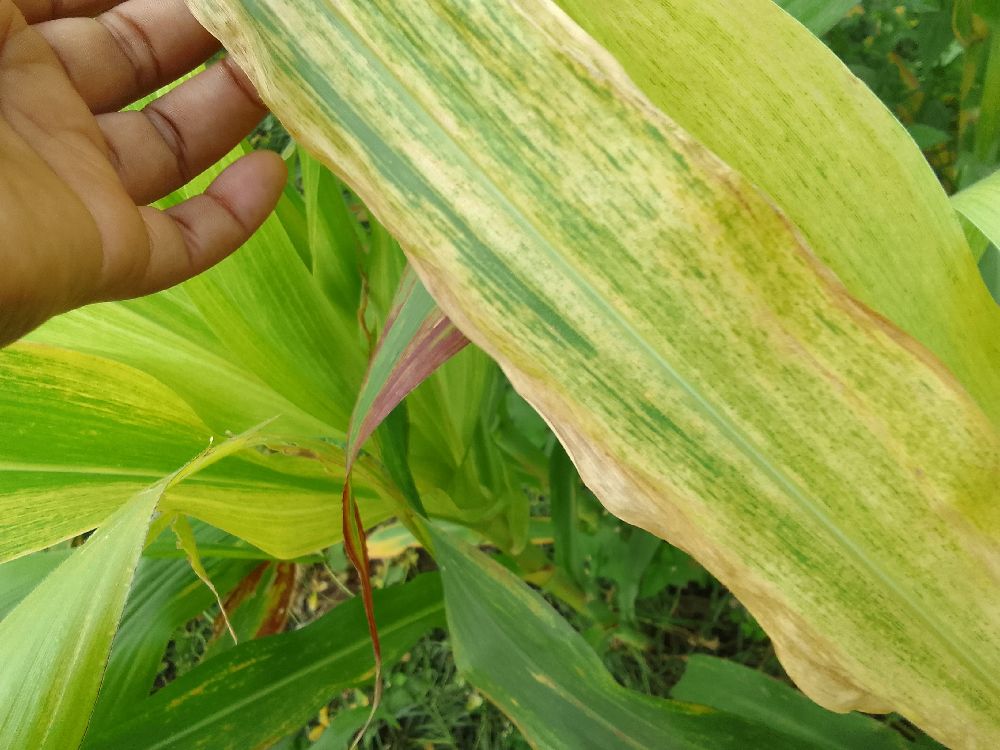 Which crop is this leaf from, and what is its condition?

maize, maize lethal necrosis
